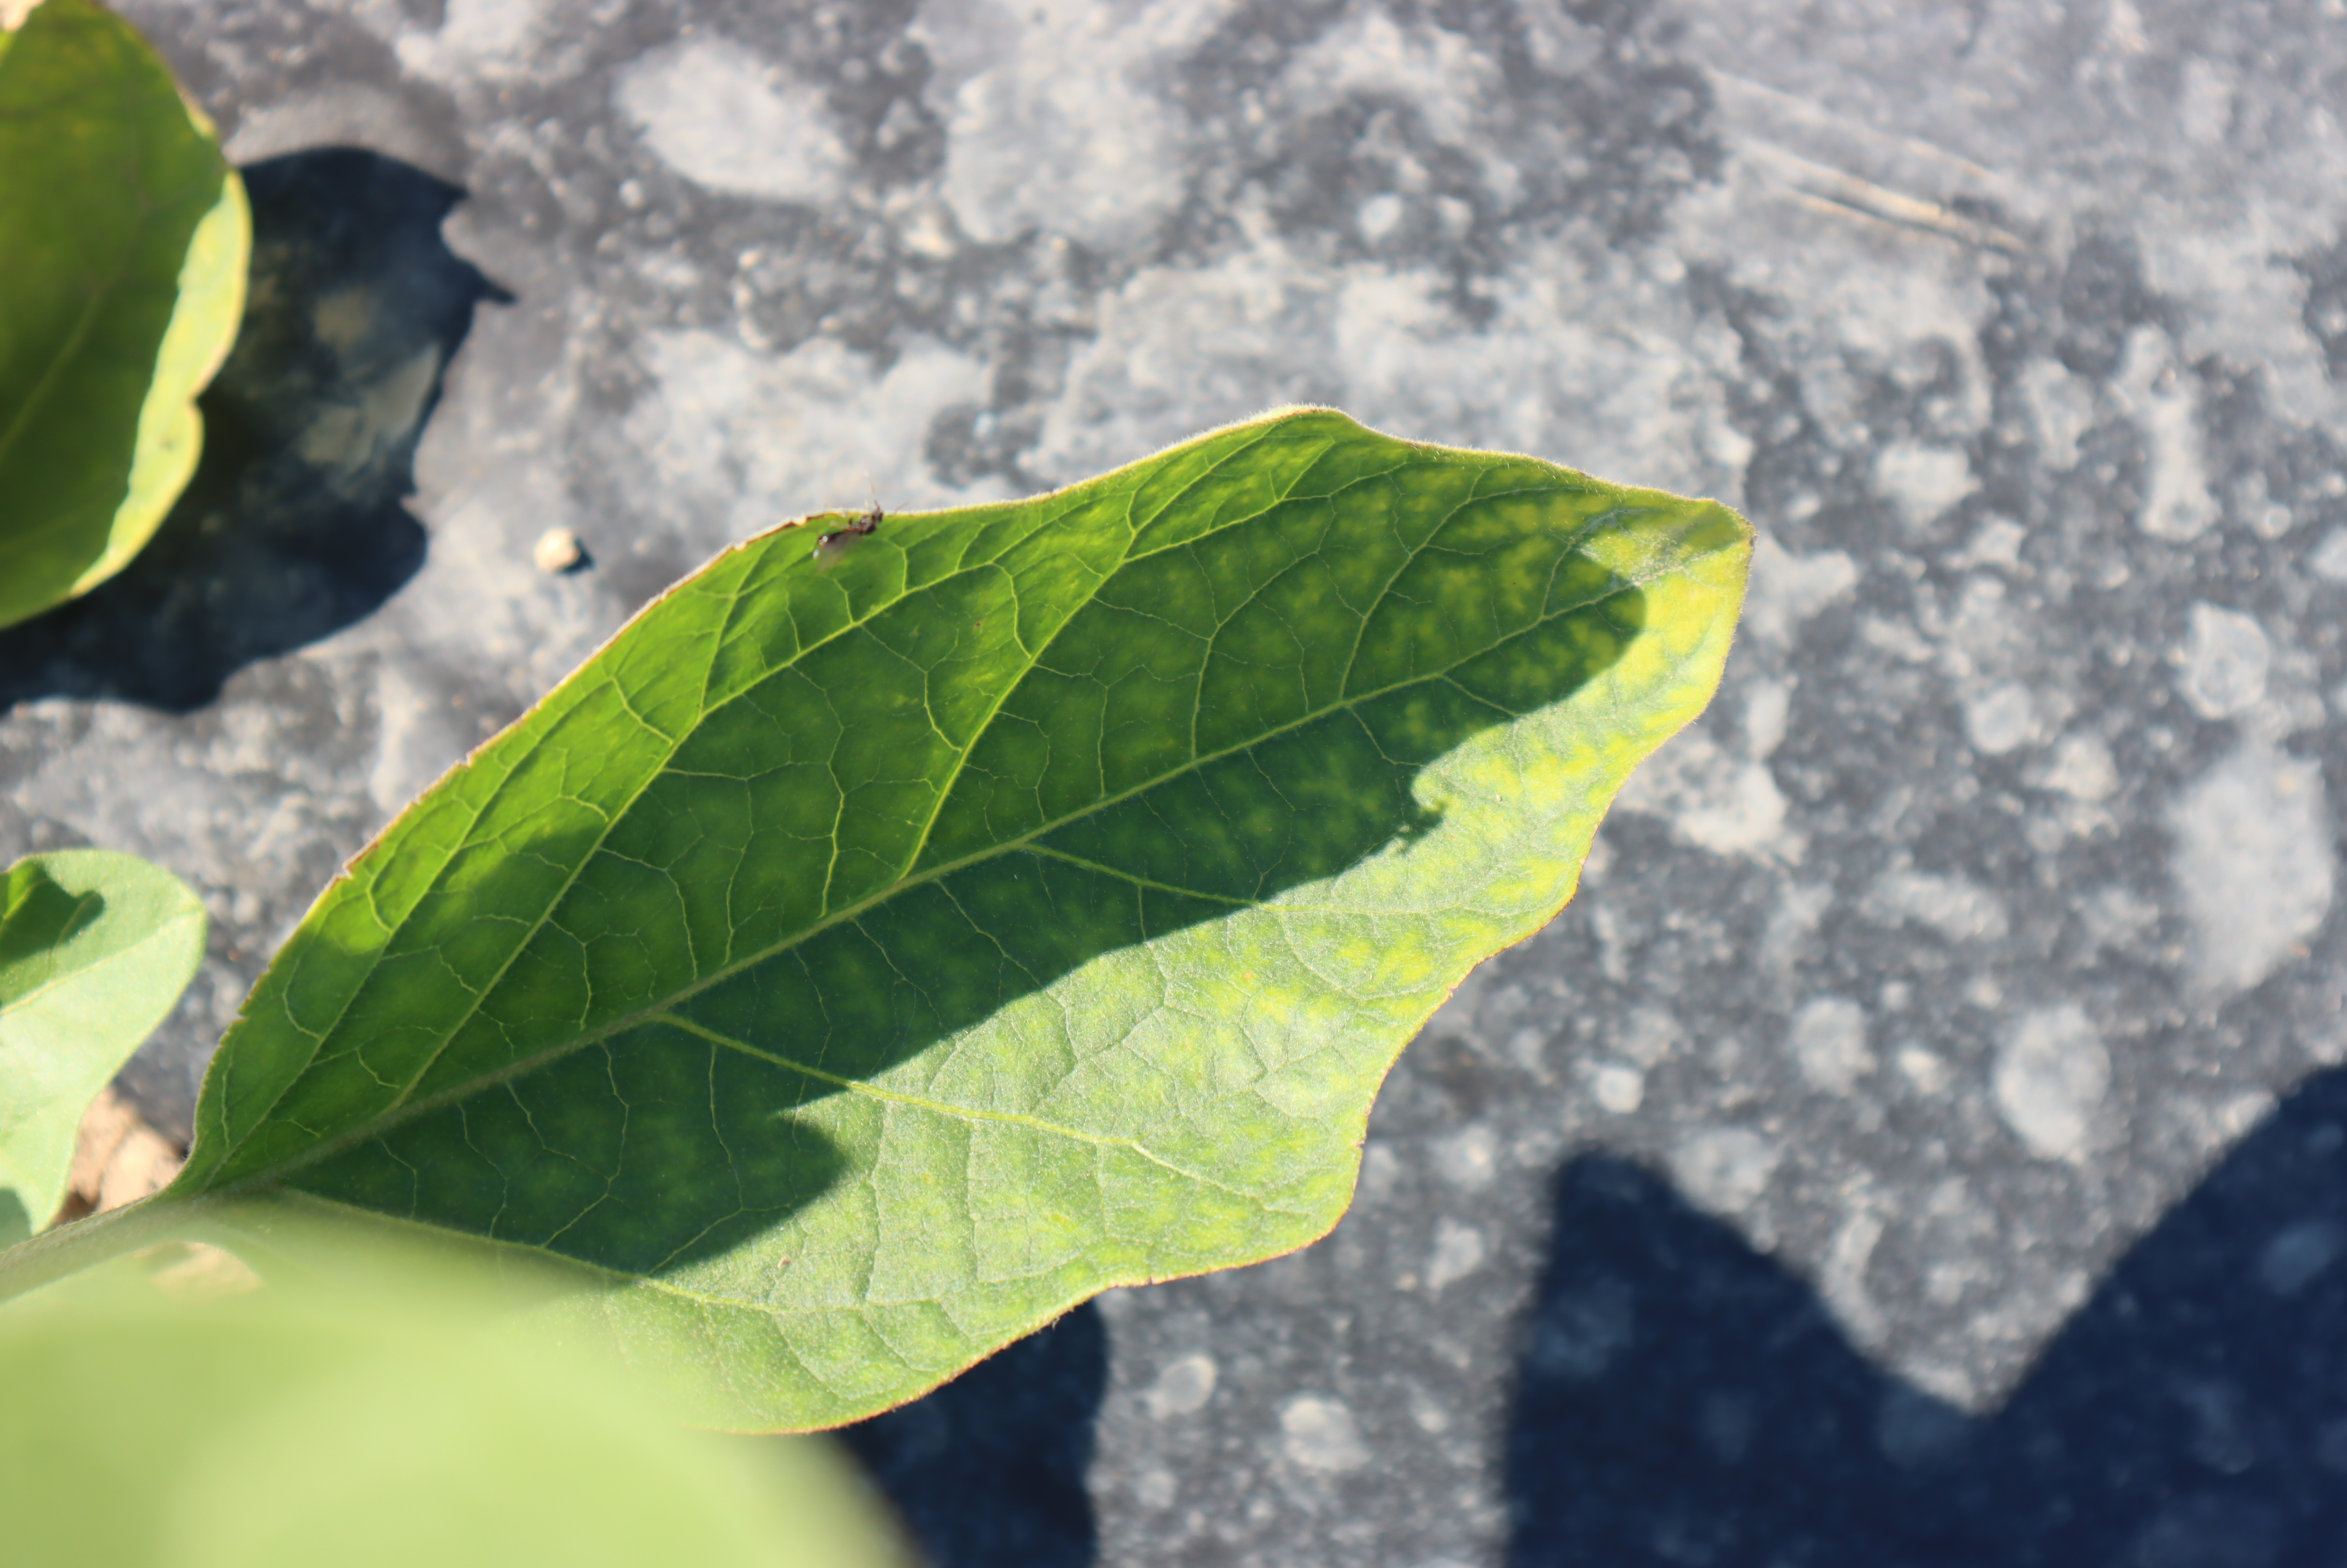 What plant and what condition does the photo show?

aubergine, excess water
